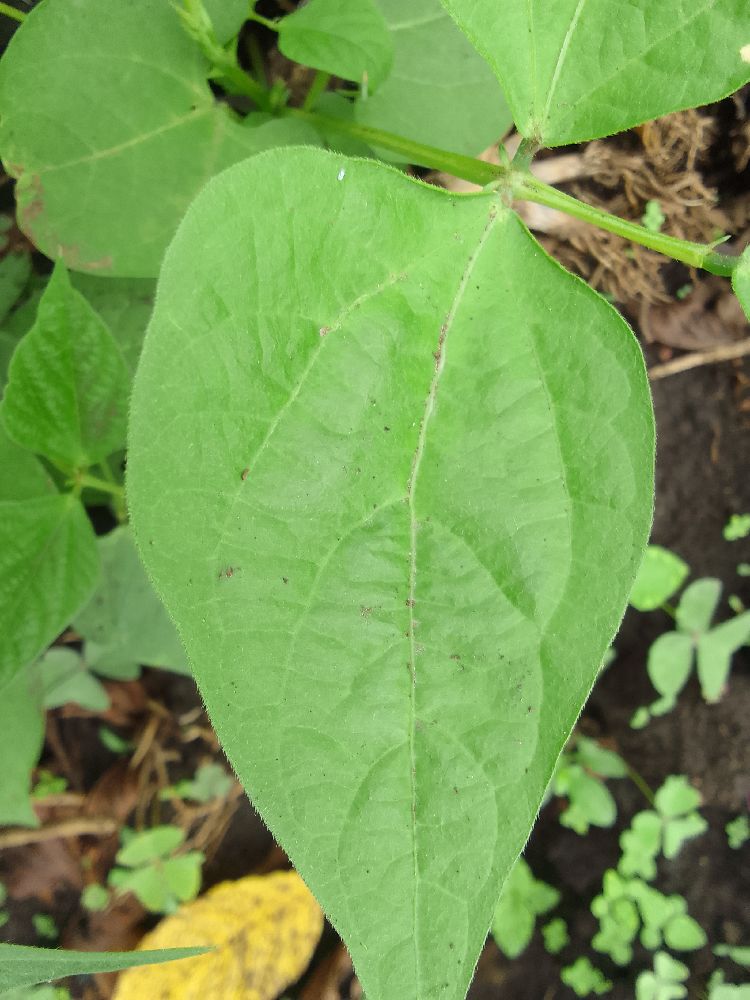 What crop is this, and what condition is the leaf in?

common bean, healthy
